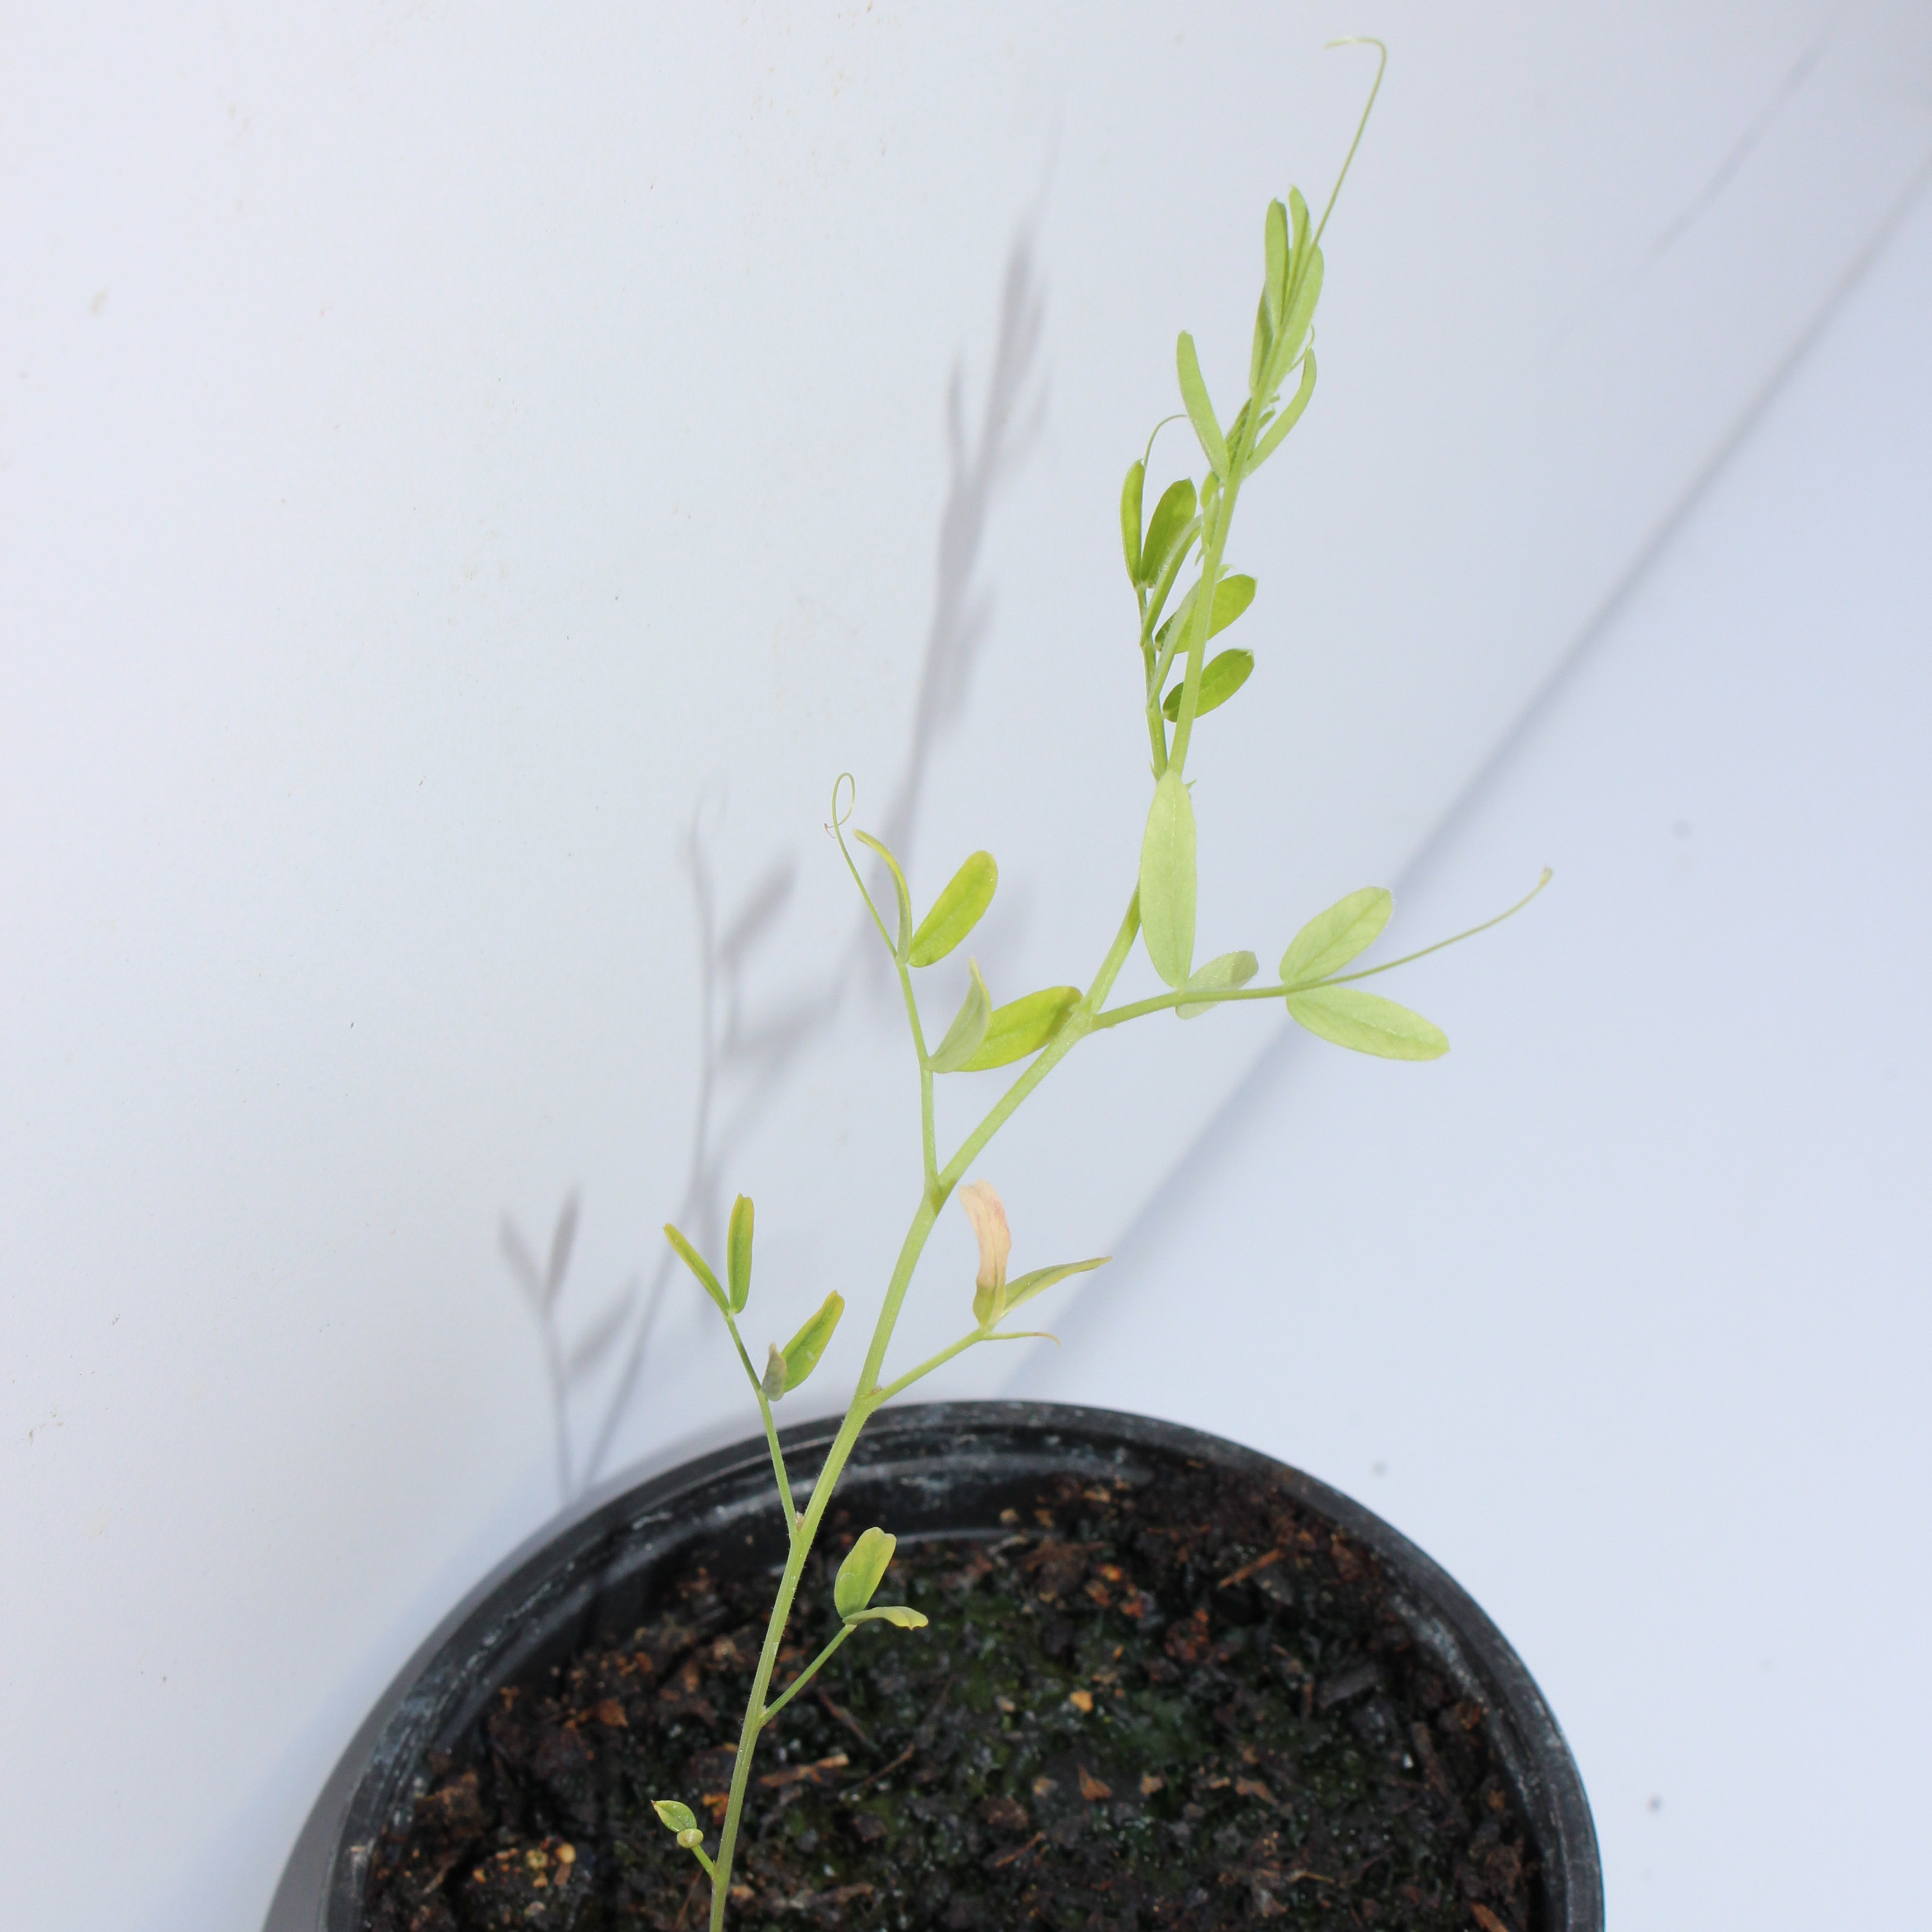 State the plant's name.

Vicia sativa
